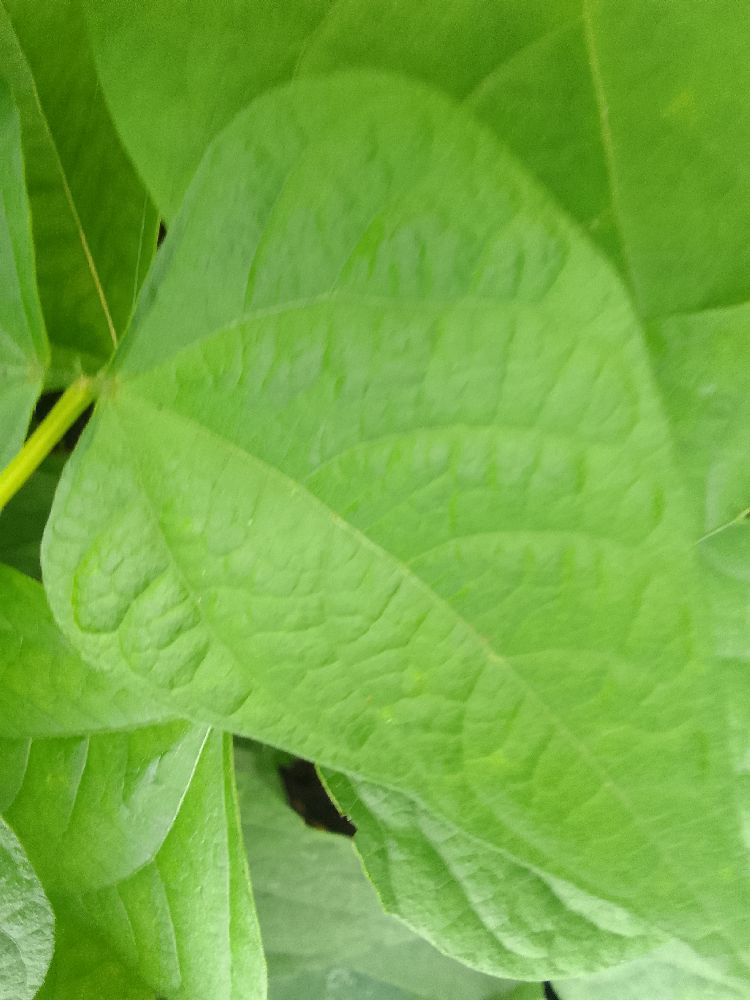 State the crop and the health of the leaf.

common bean, healthy
